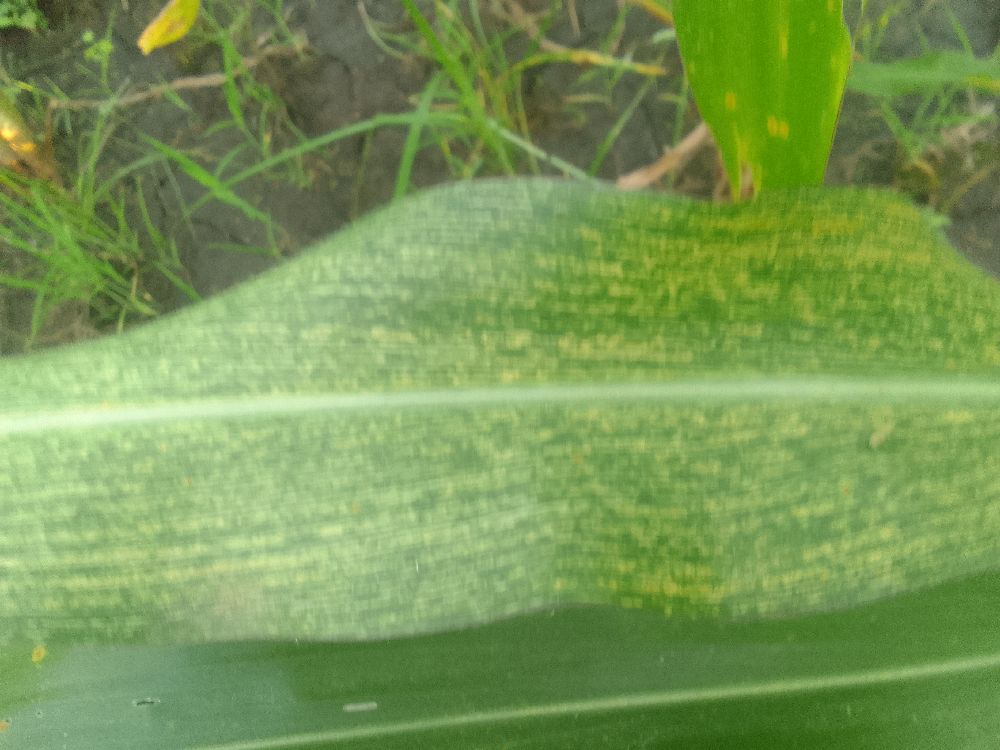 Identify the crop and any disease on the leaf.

maize, maize streak virus
